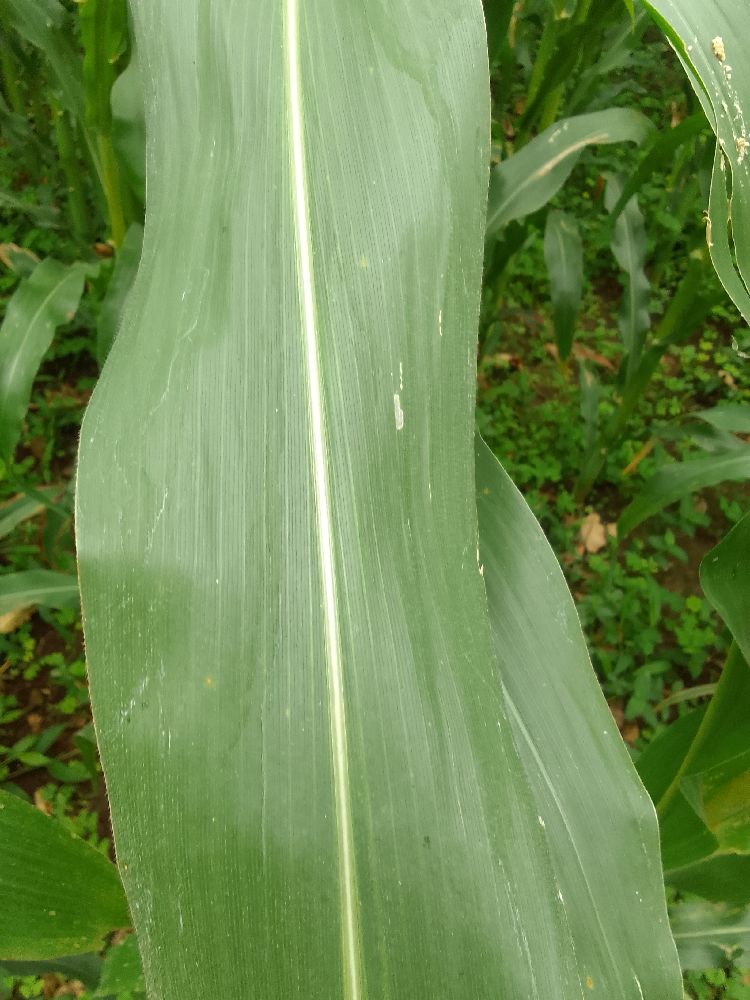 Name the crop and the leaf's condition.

maize, healthy
